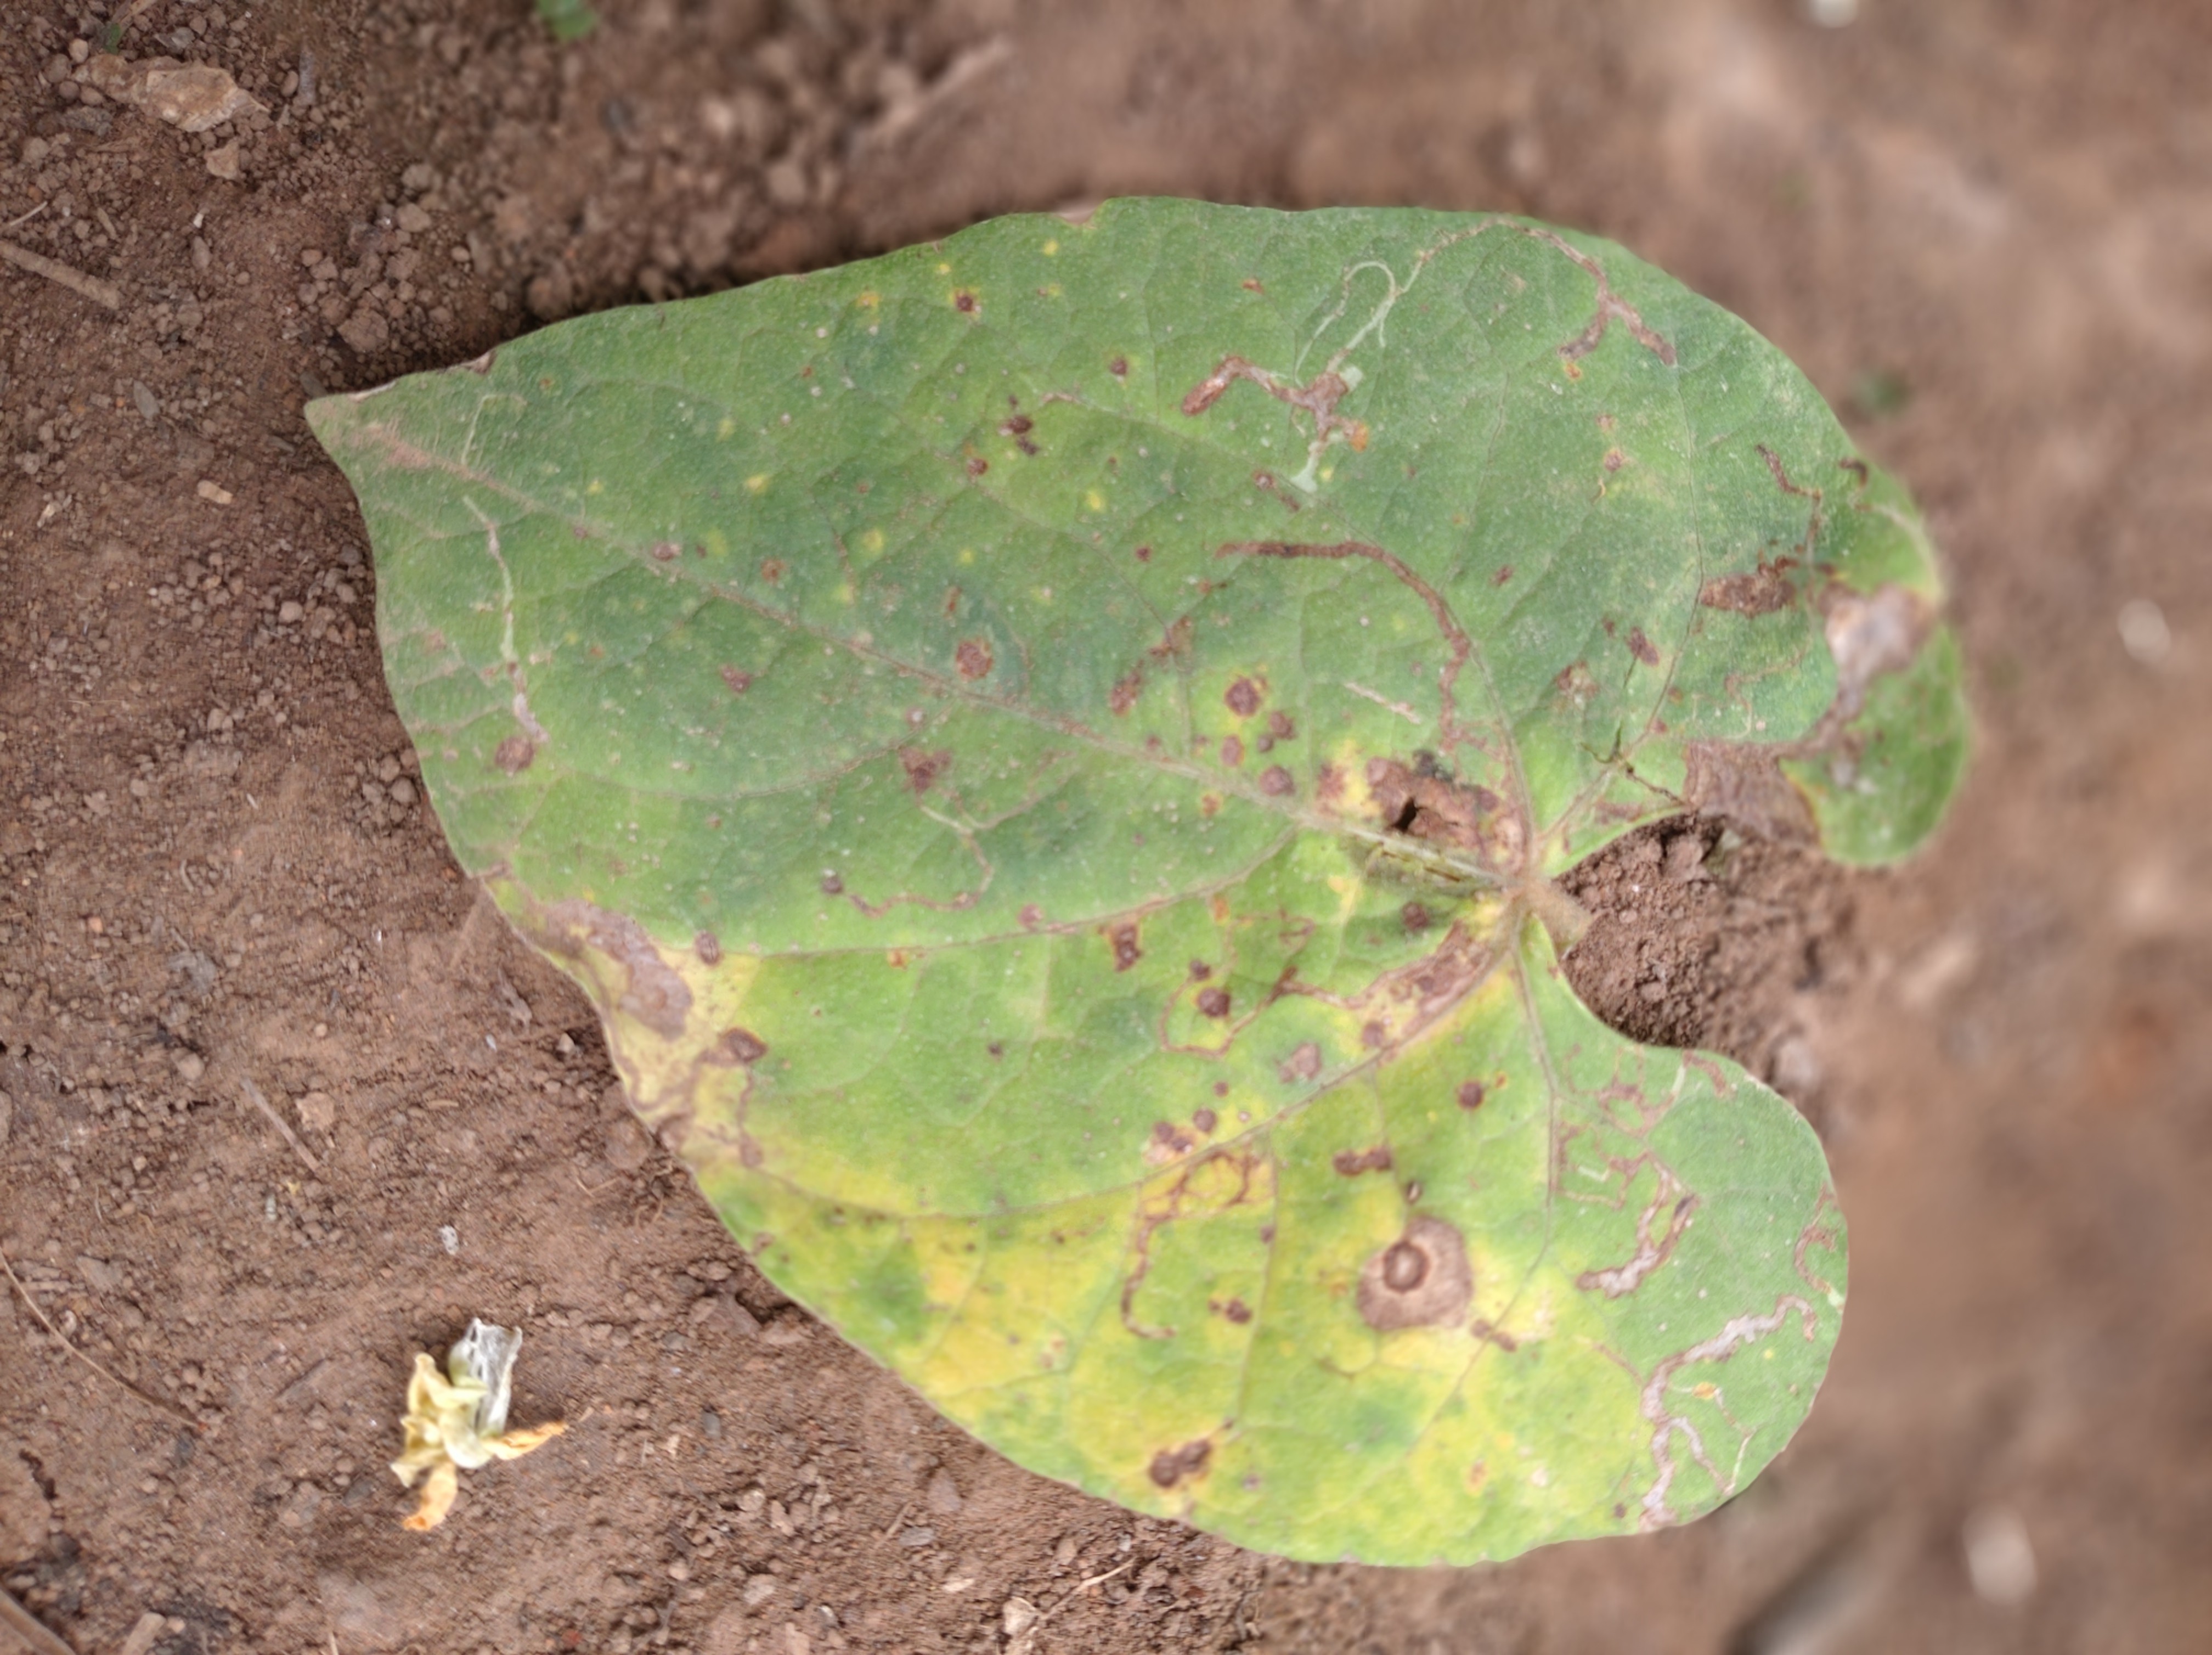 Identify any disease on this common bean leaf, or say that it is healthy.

rust
